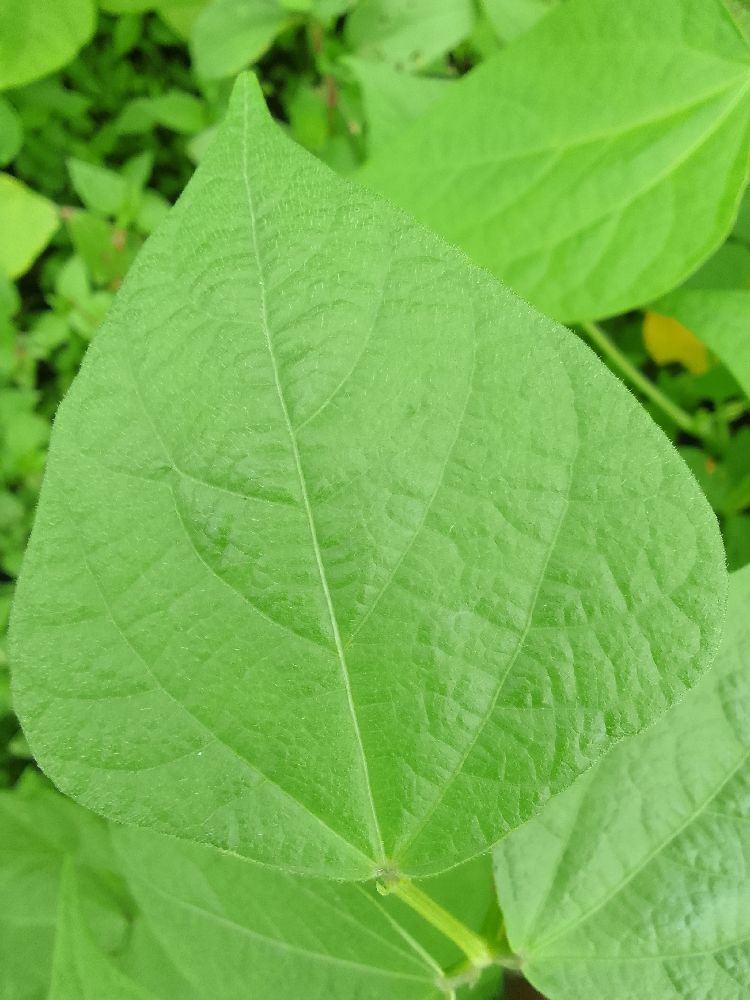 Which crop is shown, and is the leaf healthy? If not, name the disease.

common bean, healthy
